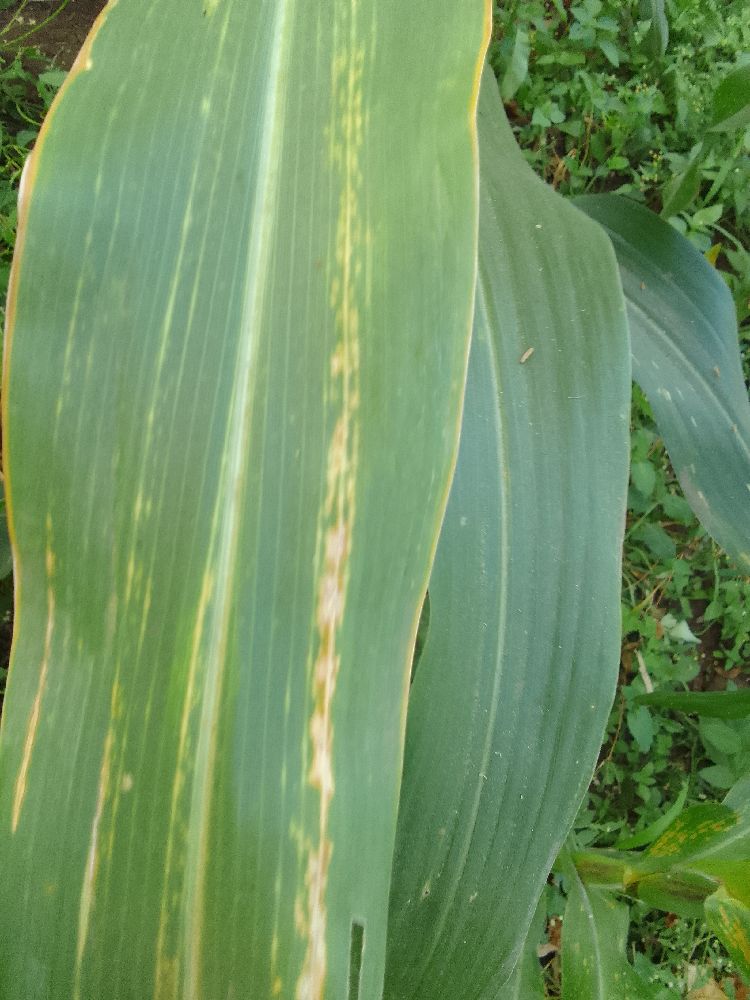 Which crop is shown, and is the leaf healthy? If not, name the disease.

maize, maize lethal necrosis
